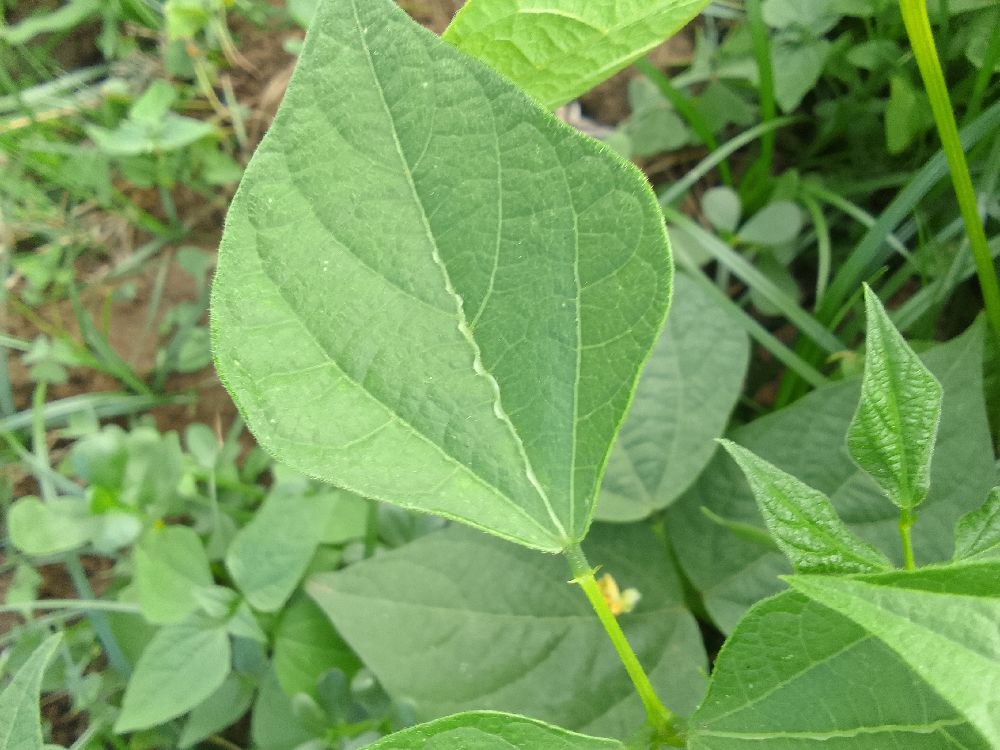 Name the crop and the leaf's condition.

common bean, healthy
